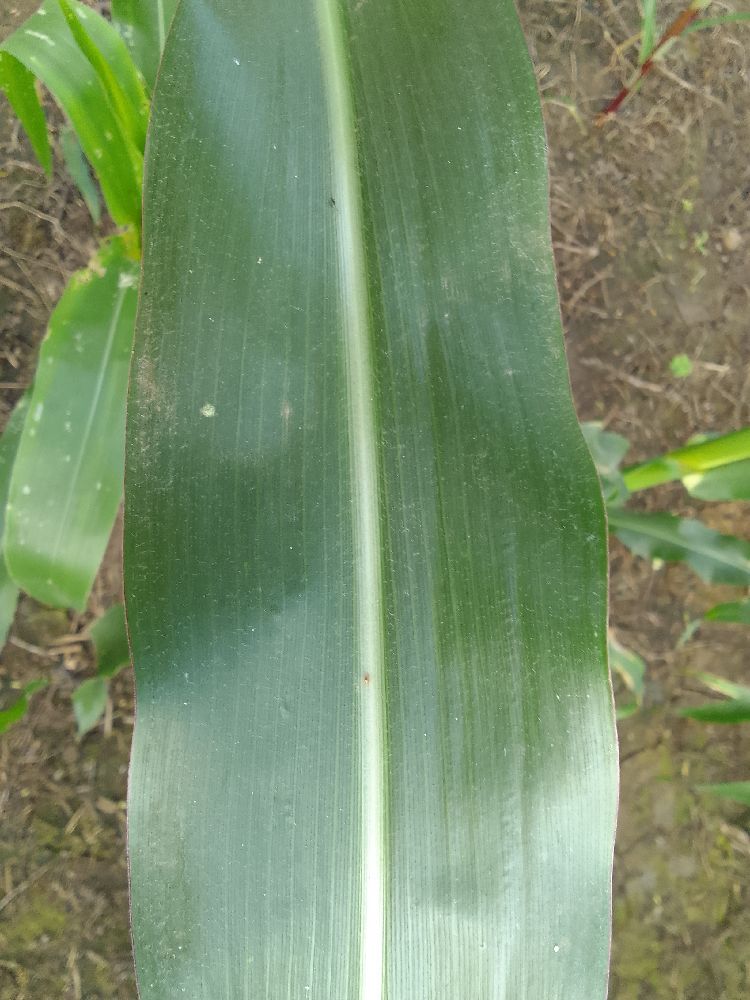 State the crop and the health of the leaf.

maize, healthy
